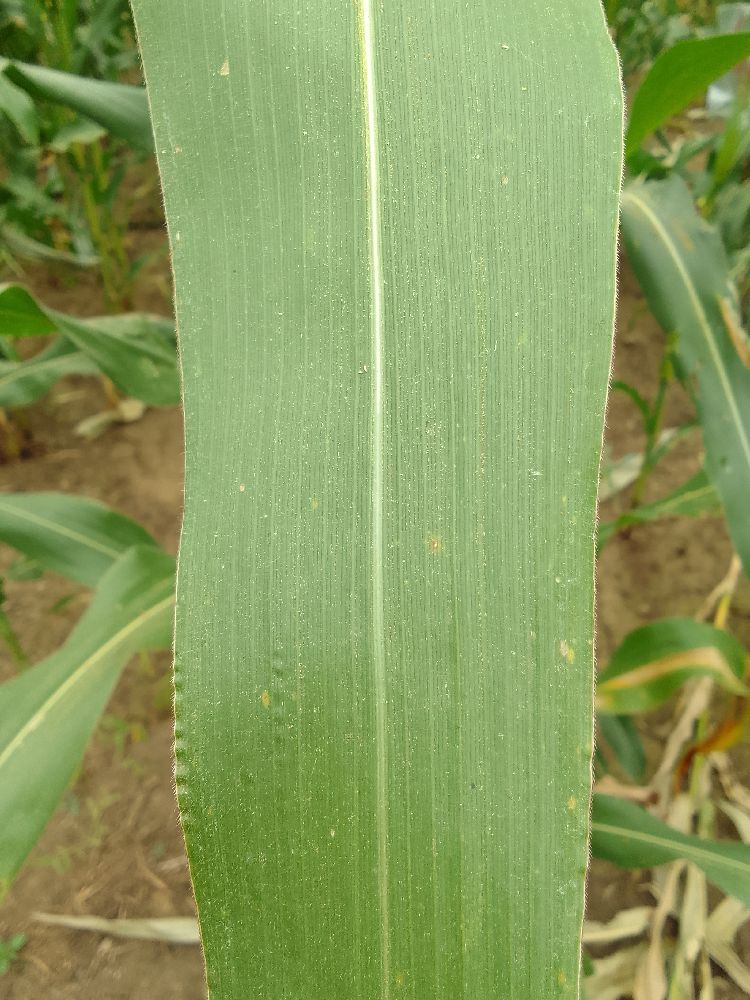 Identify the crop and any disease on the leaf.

maize, healthy
